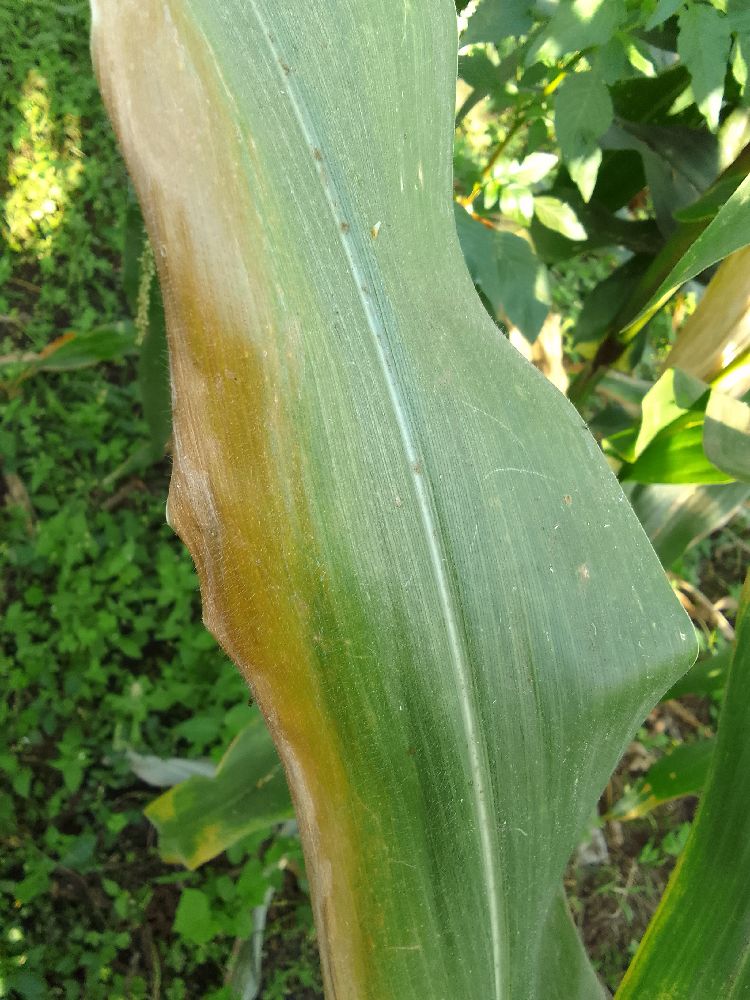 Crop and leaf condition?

maize, maize lethal necrosis
